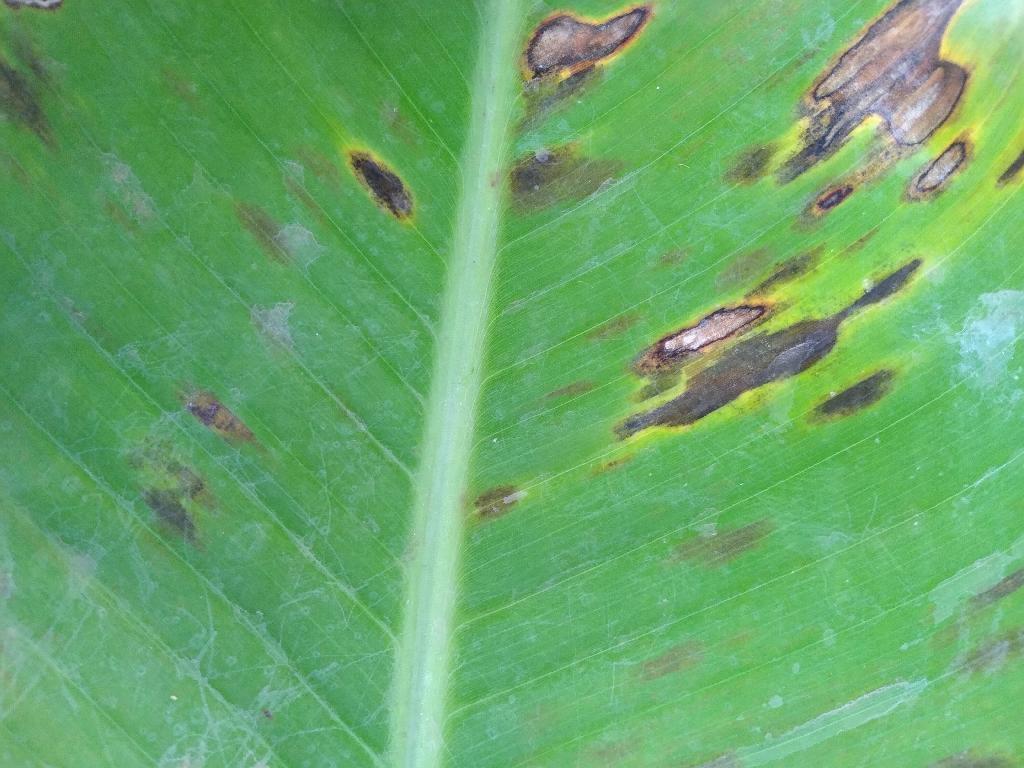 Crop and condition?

banana, black sigatoka
